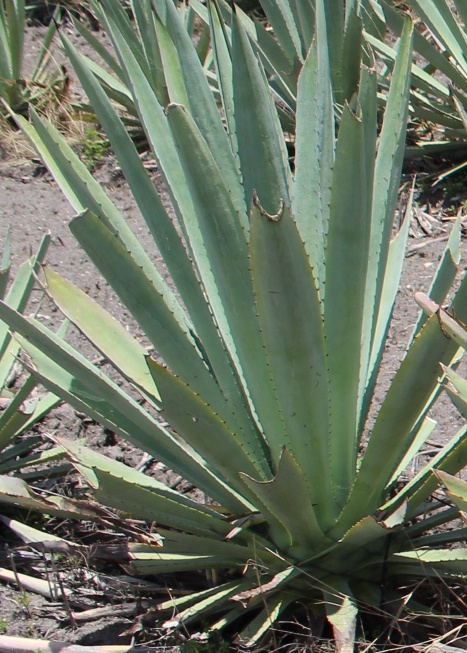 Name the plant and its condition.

agave, spotted
